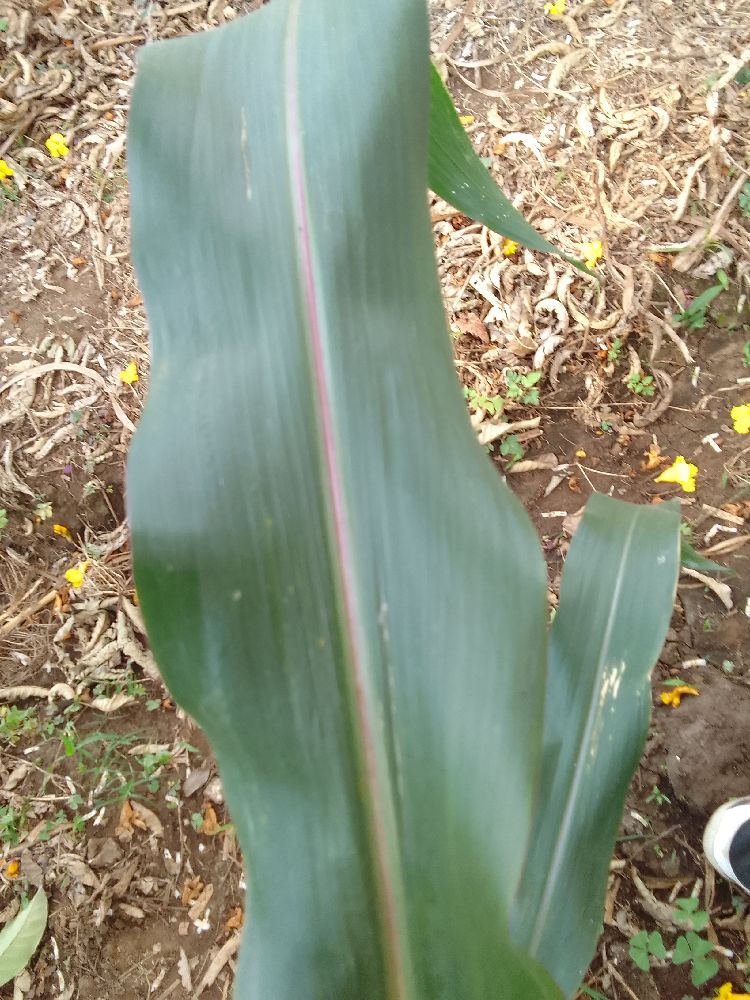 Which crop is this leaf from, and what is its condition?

maize, healthy
